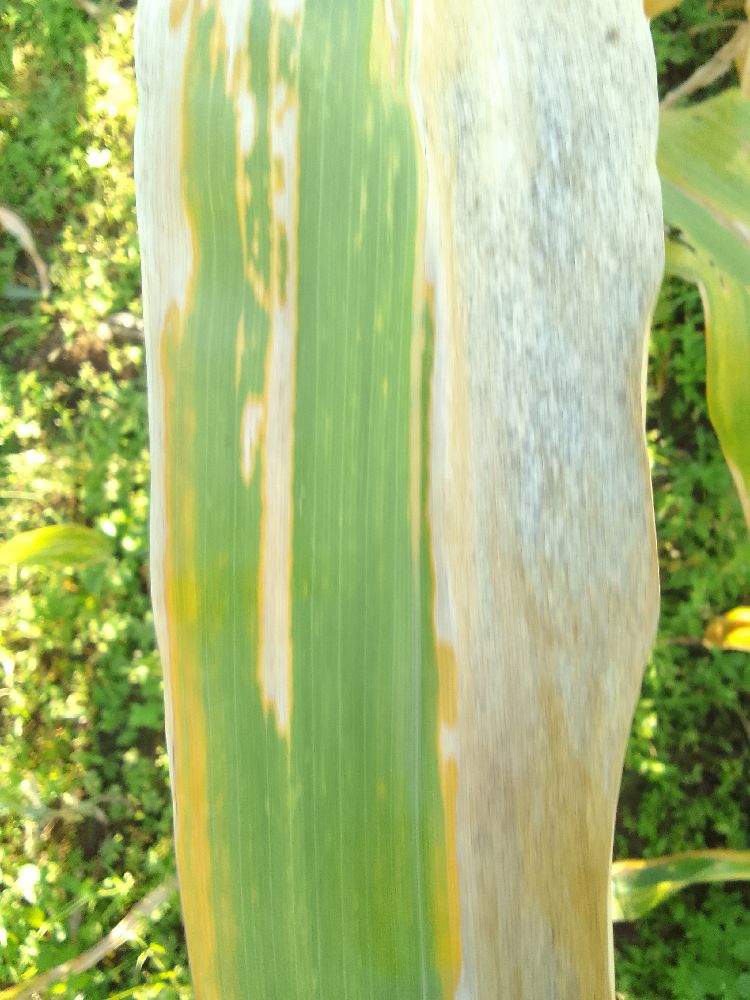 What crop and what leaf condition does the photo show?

maize, maize lethal necrosis
